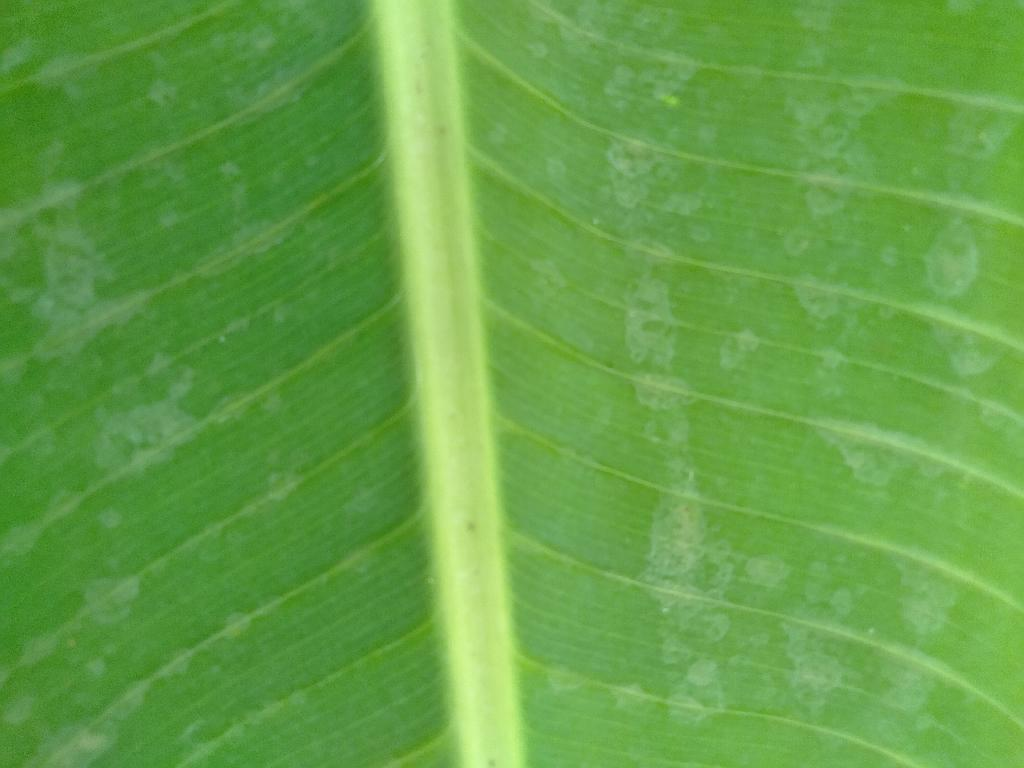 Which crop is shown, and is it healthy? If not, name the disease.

banana, healthy
